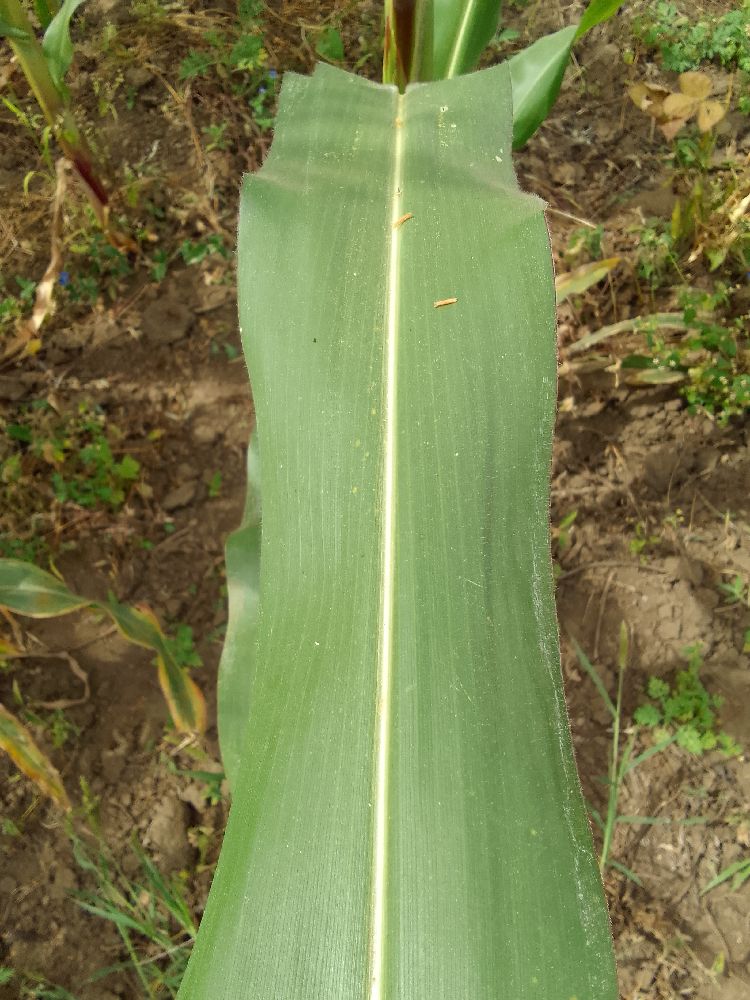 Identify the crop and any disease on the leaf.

maize, healthy
